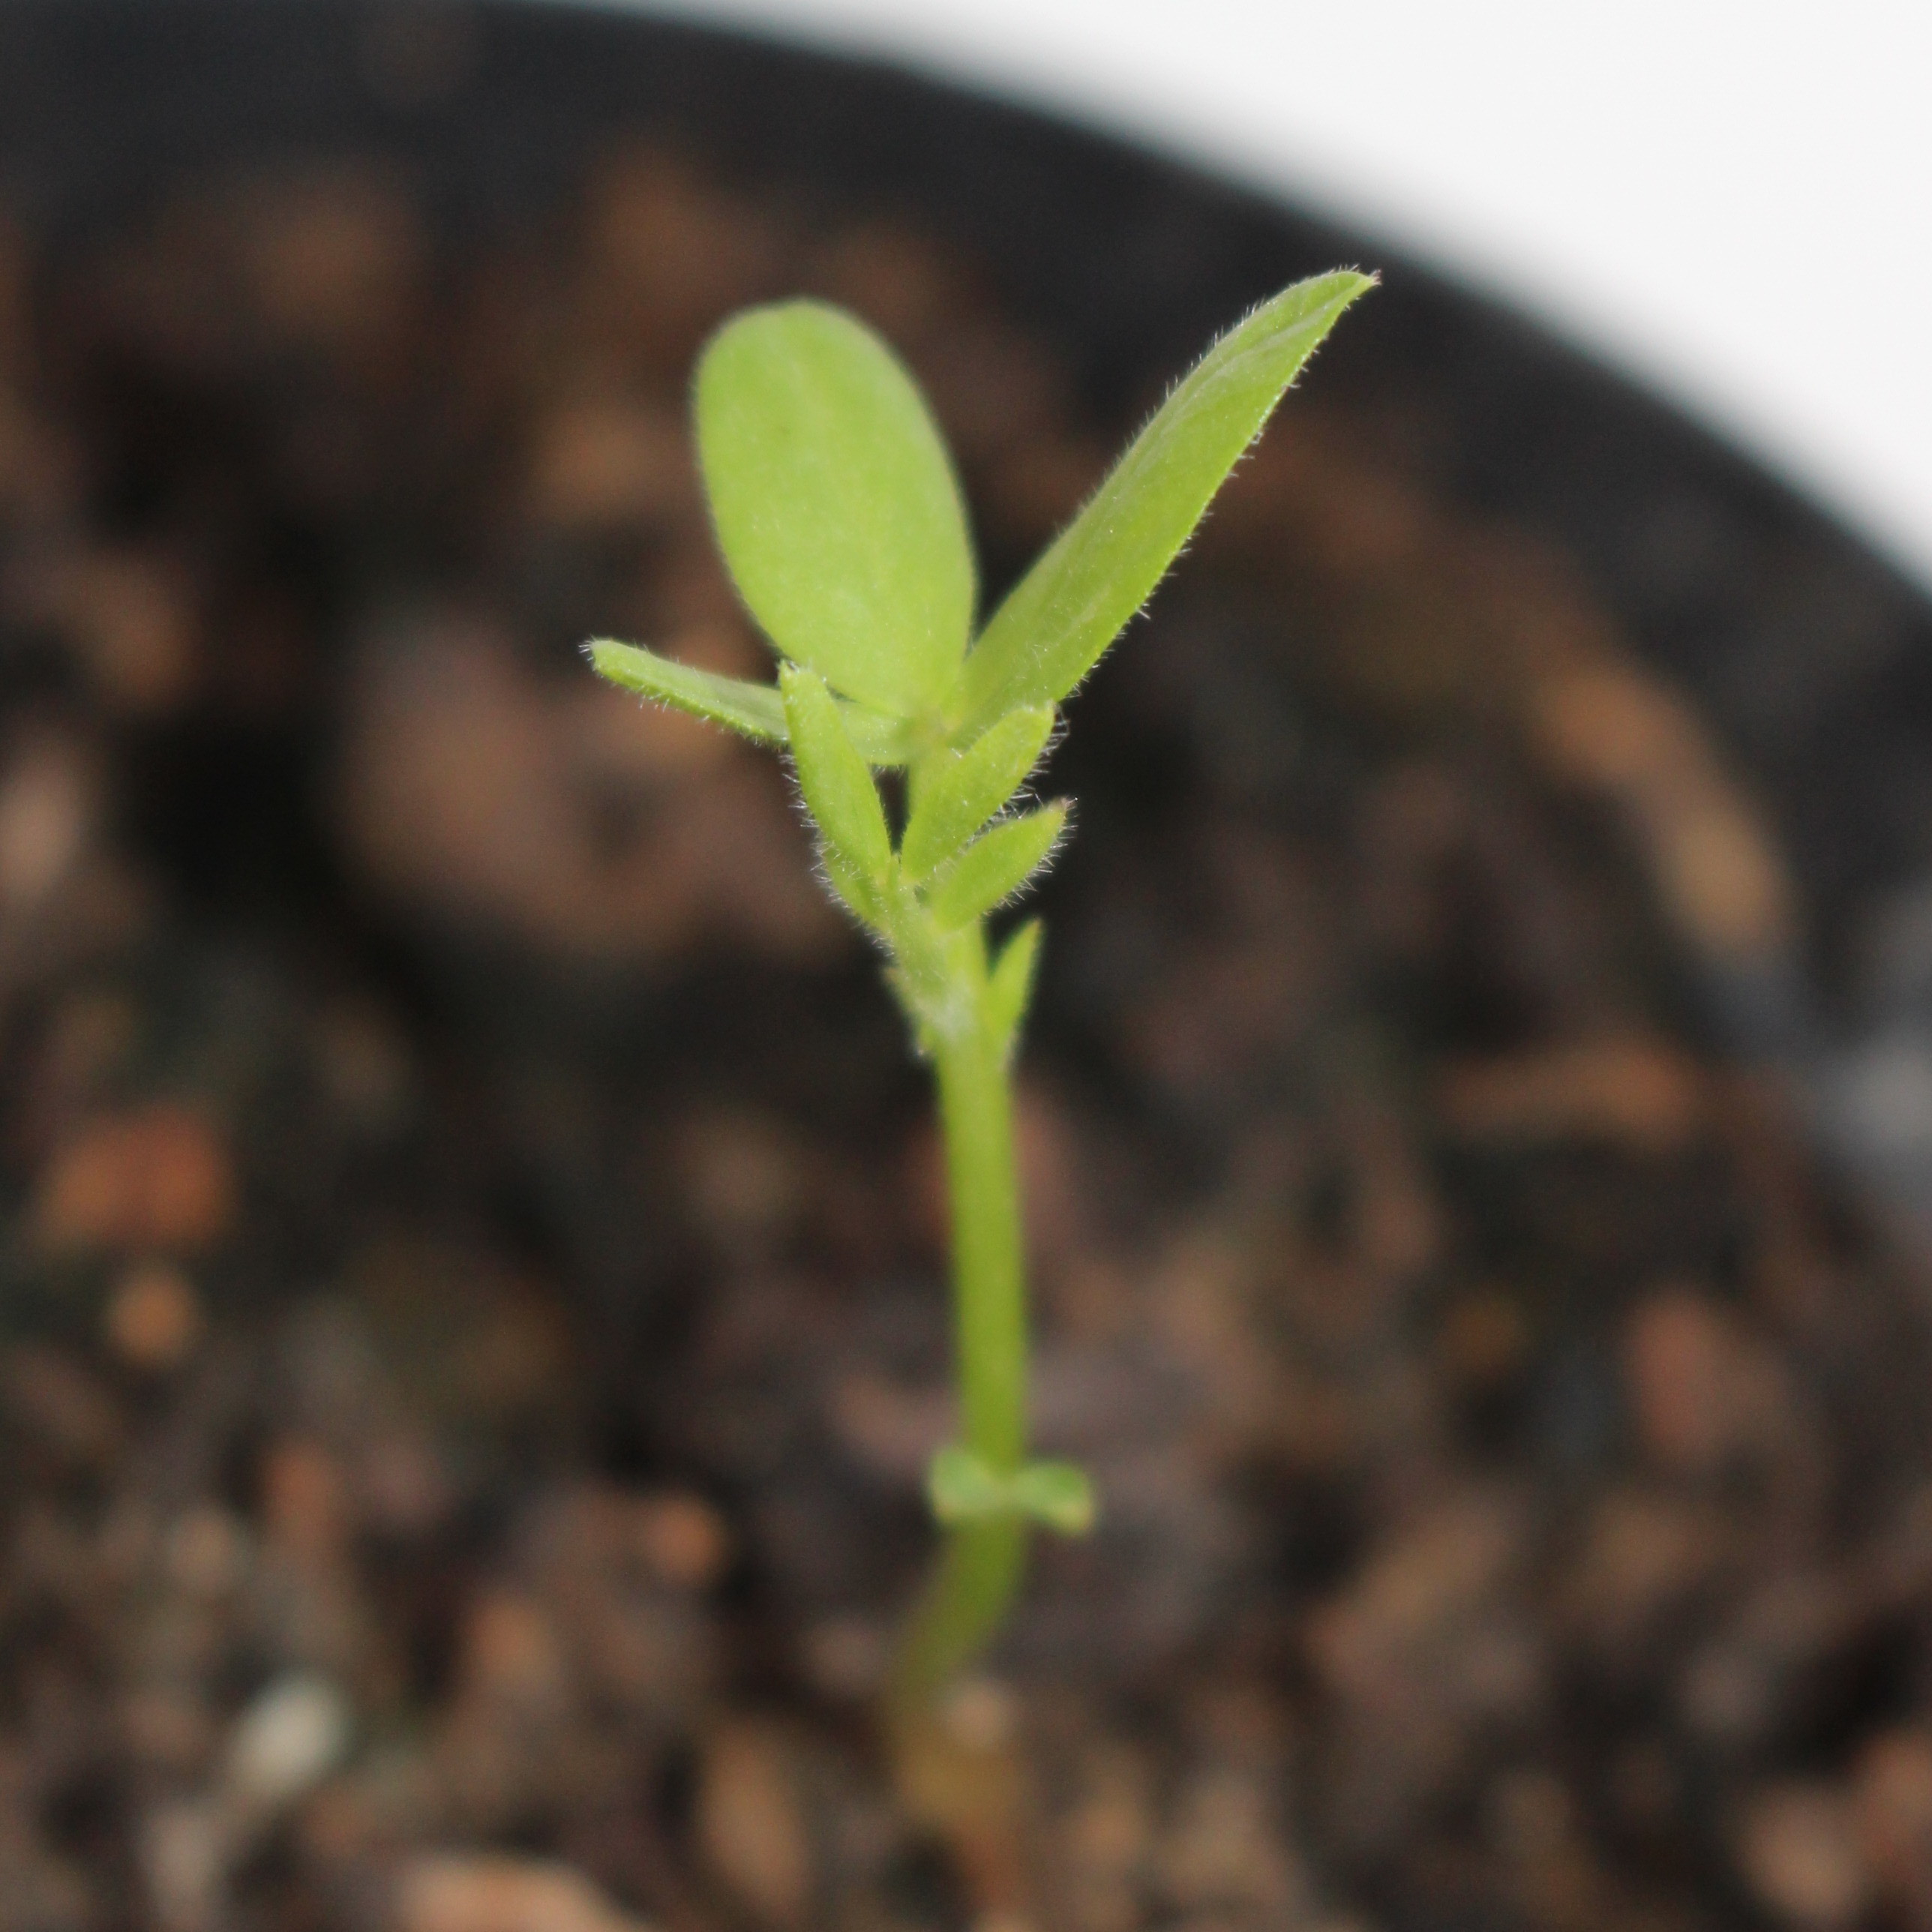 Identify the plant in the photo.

Vicia sativa
